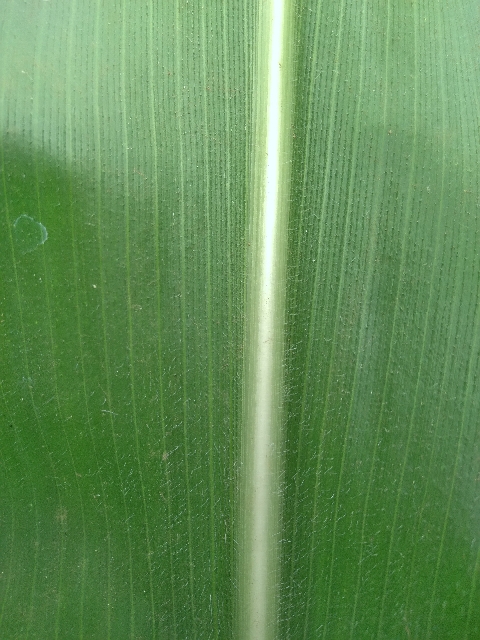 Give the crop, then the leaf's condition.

maize, healthy
